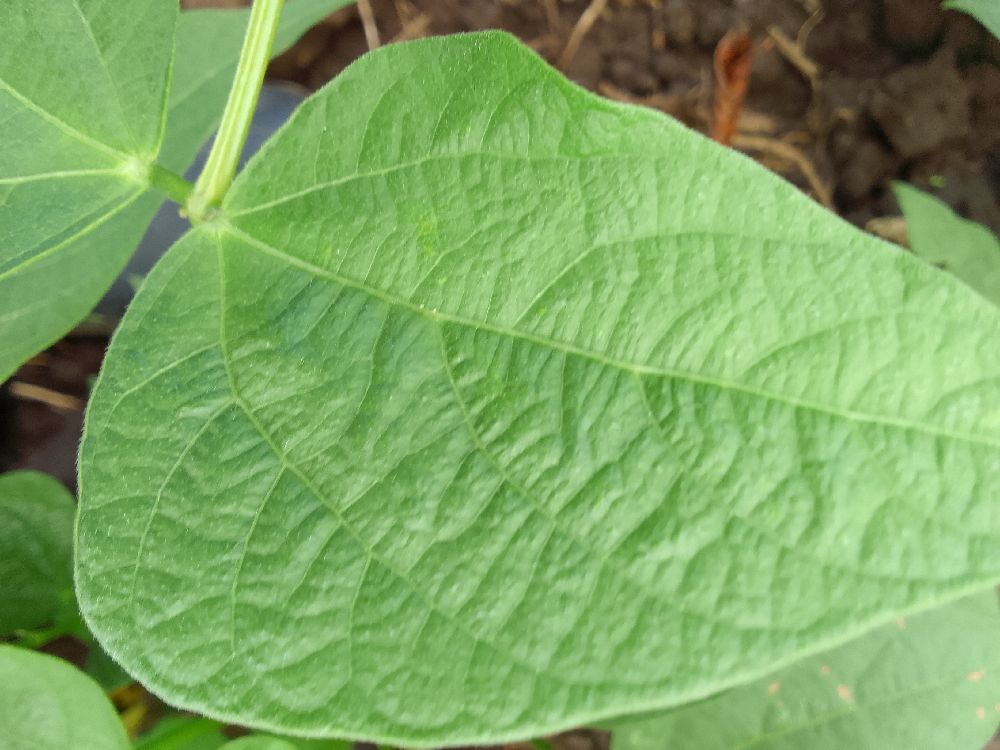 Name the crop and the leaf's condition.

common bean, healthy
